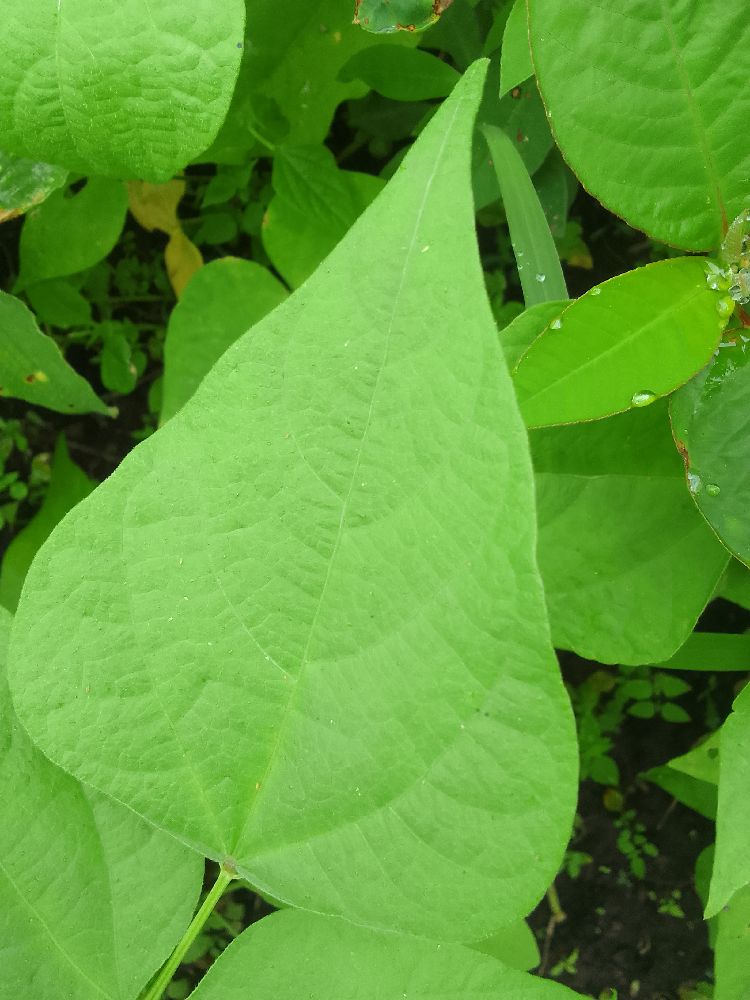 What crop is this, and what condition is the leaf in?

common bean, healthy
